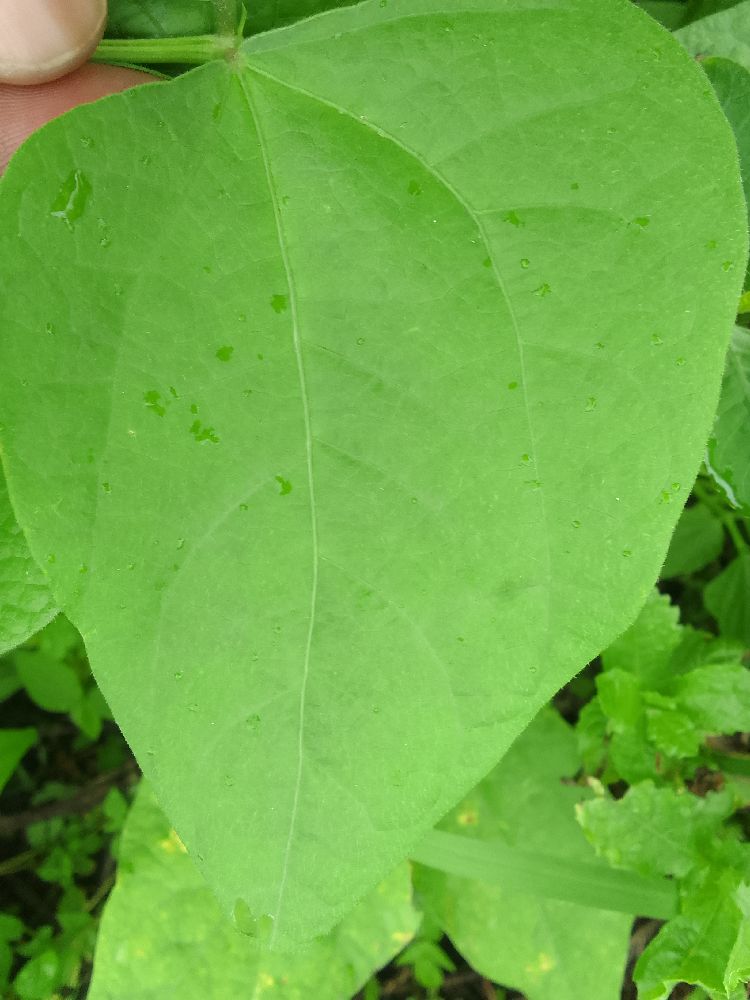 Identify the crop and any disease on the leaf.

common bean, healthy
